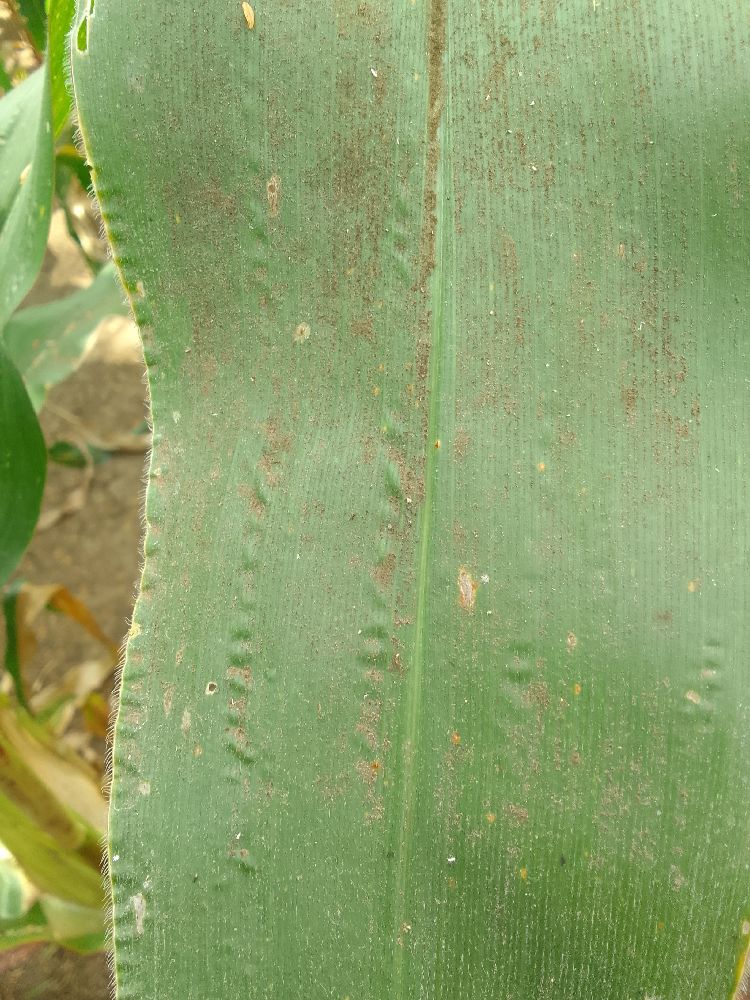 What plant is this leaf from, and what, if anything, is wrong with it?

maize, healthy
